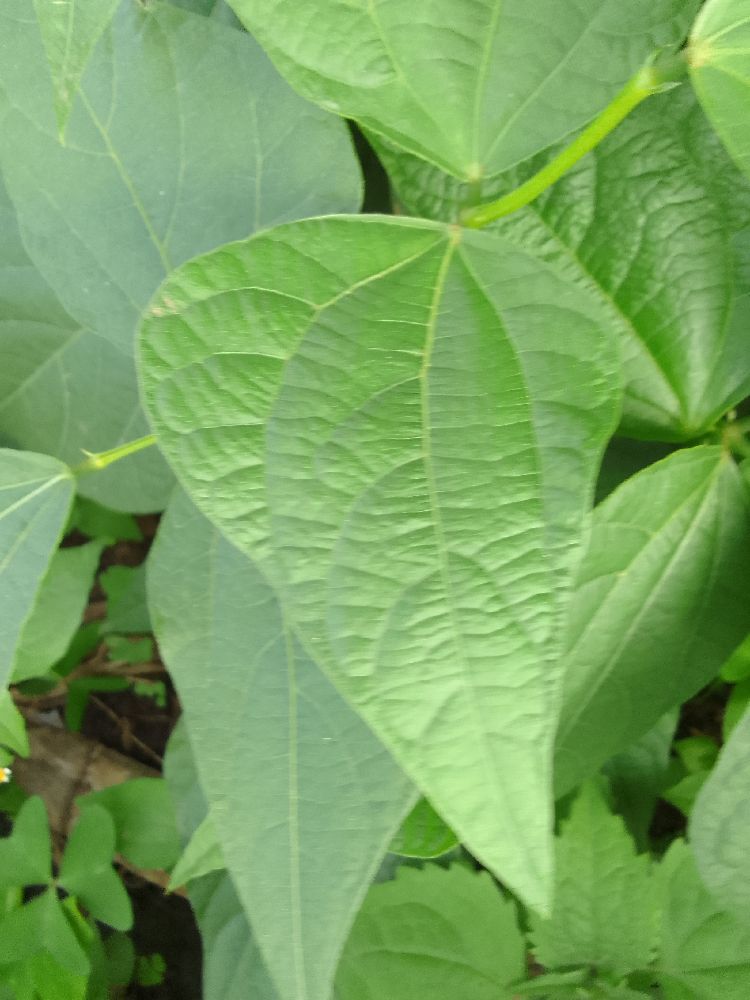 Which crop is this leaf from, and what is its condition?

common bean, healthy
